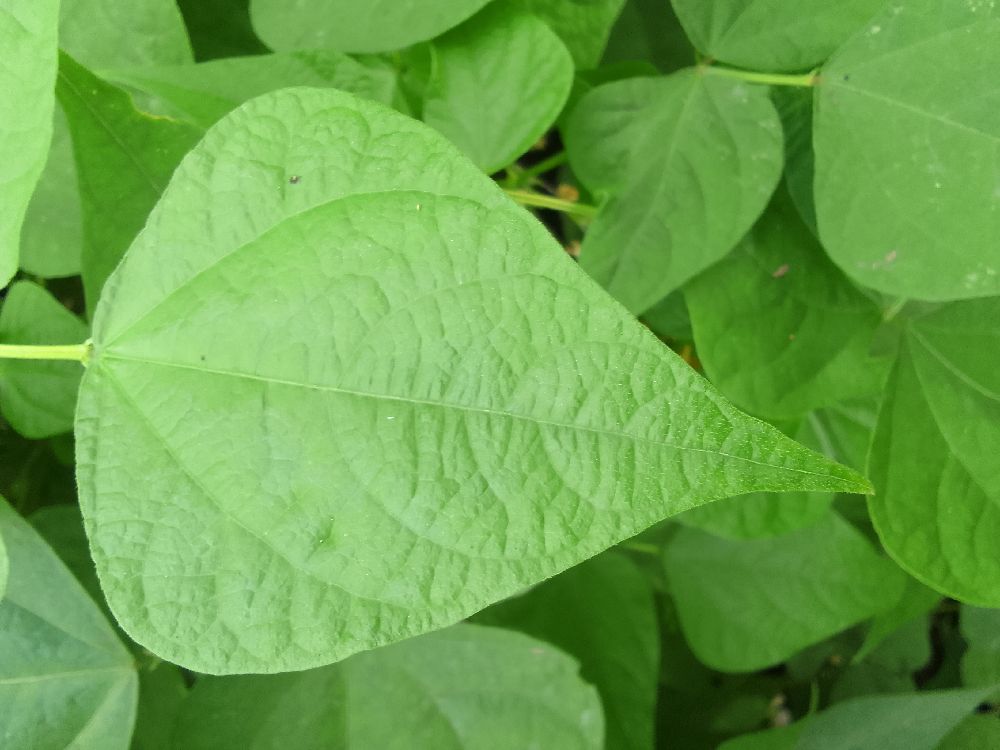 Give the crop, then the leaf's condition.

common bean, healthy
